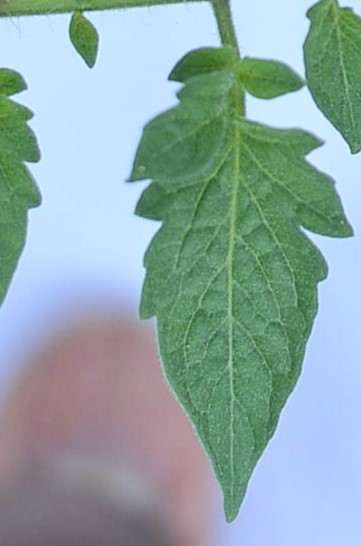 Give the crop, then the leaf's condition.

tomato, healthy
